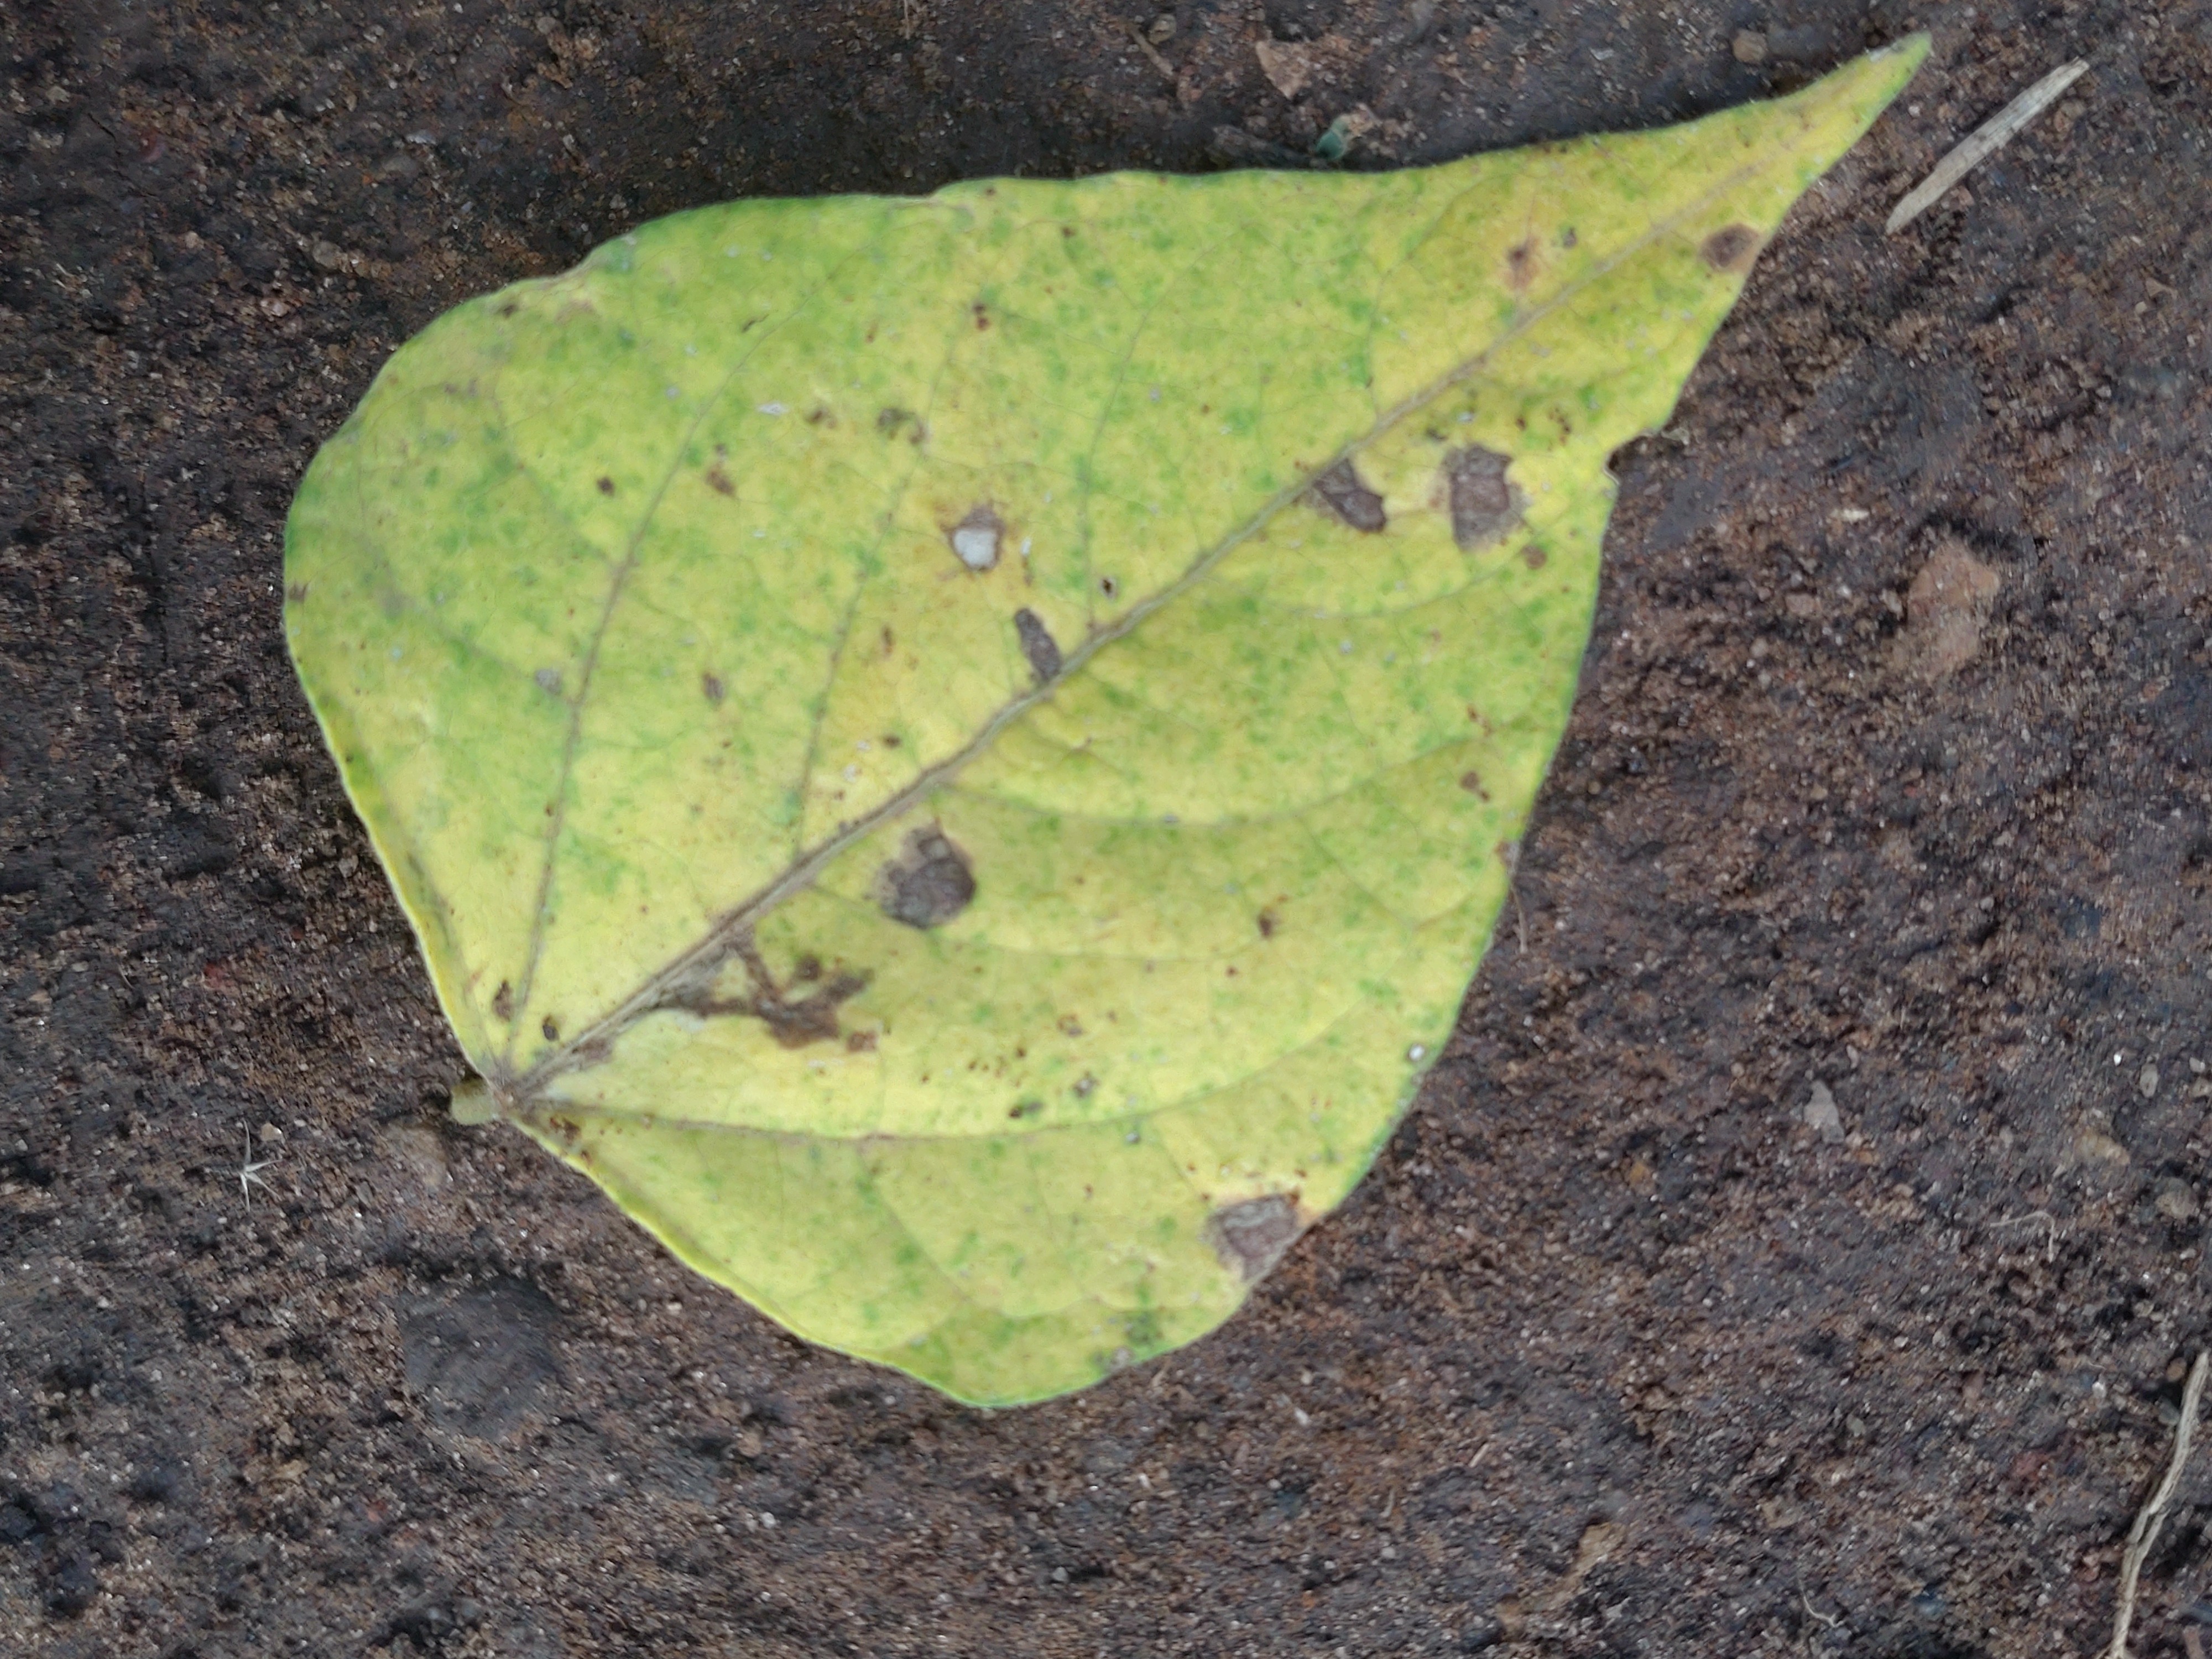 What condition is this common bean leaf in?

anthracnose
